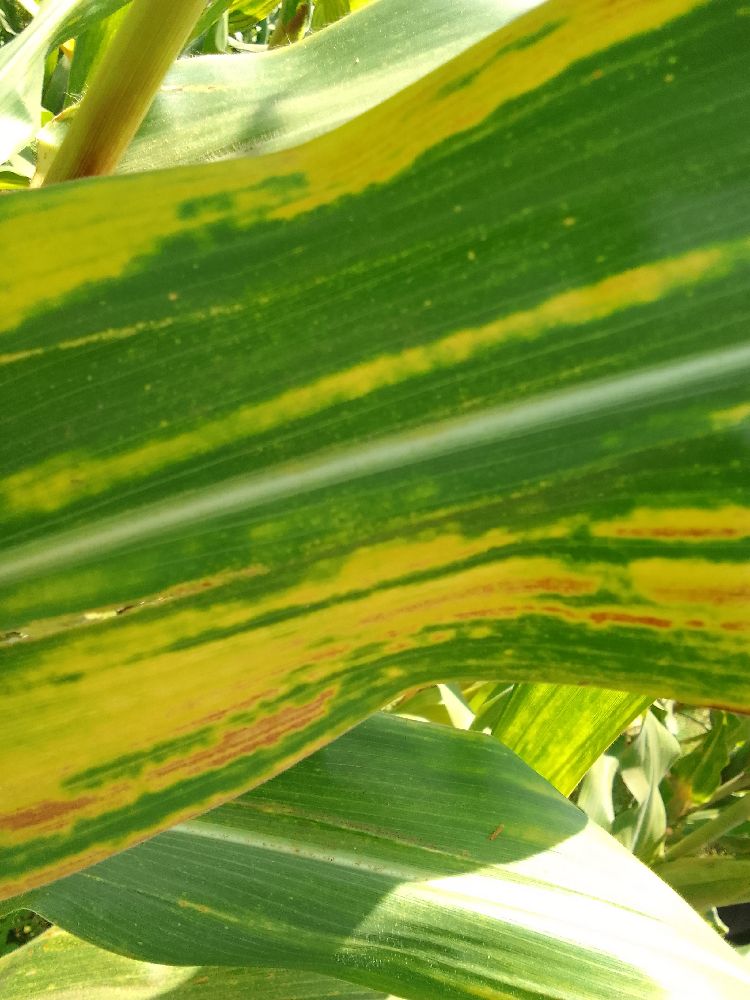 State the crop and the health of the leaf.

maize, maize lethal necrosis
